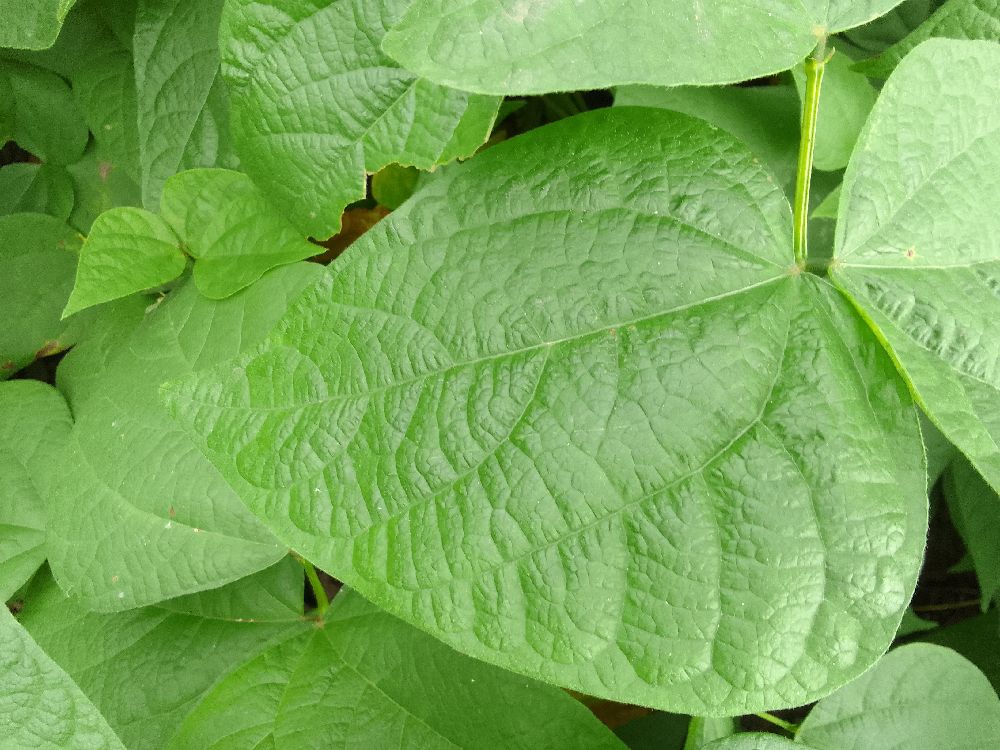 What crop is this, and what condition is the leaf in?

common bean, healthy
